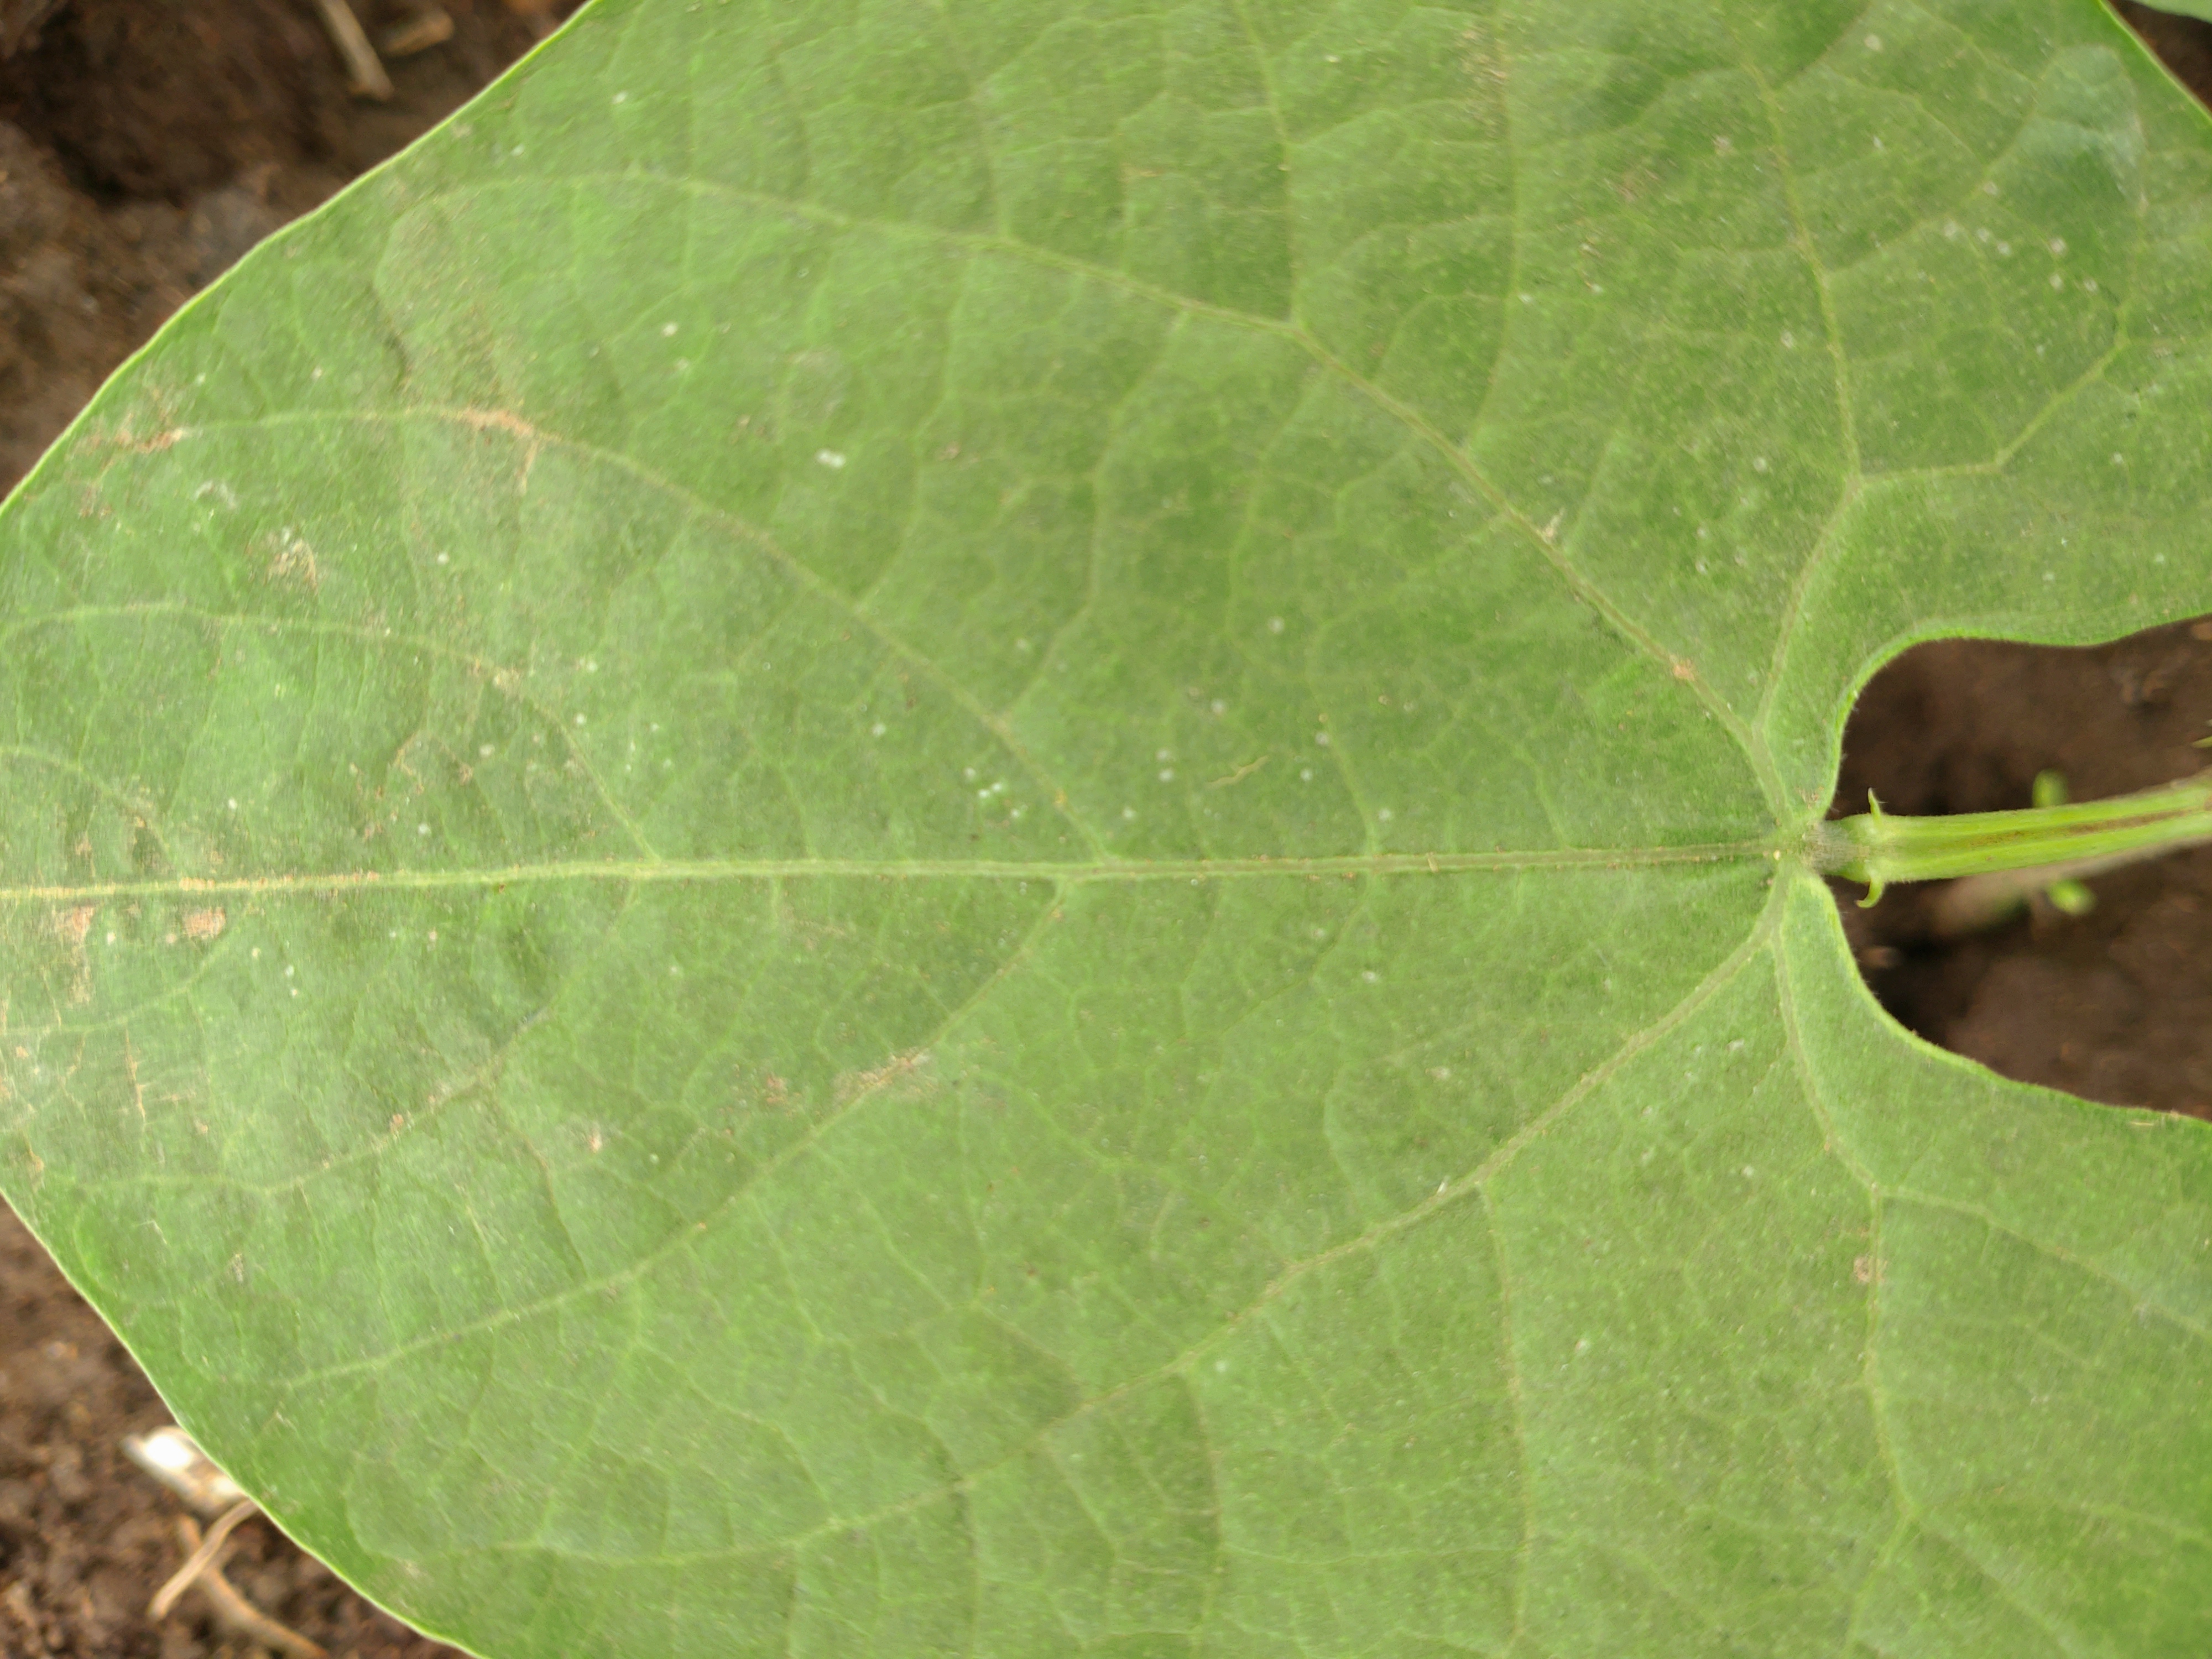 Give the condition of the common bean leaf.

healthy
